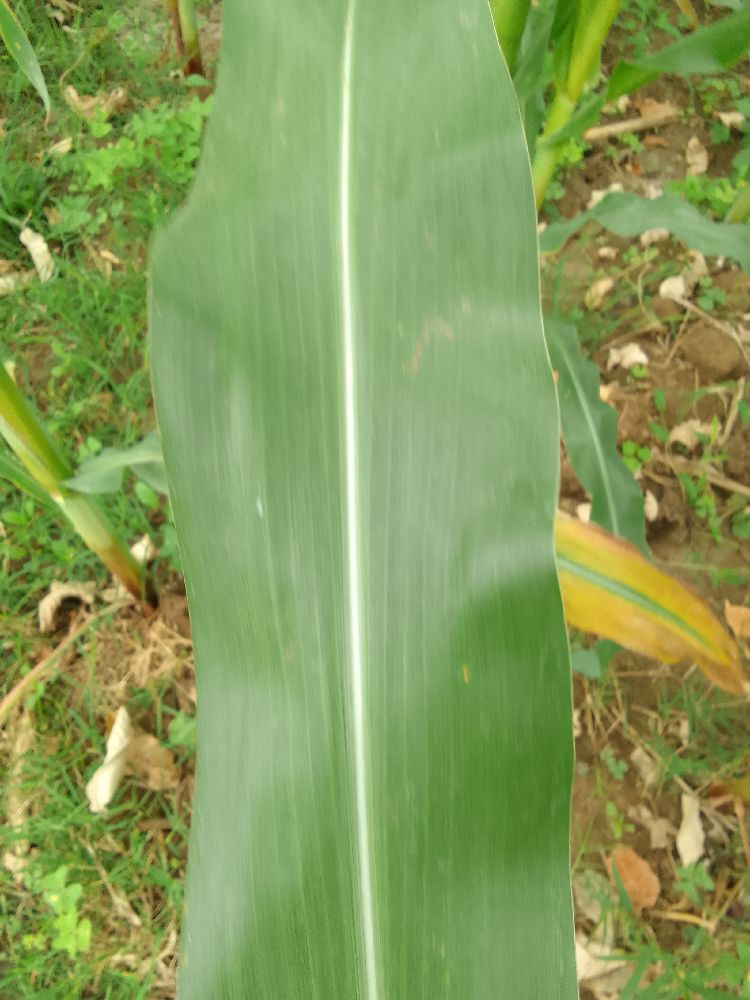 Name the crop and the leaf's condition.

maize, healthy
